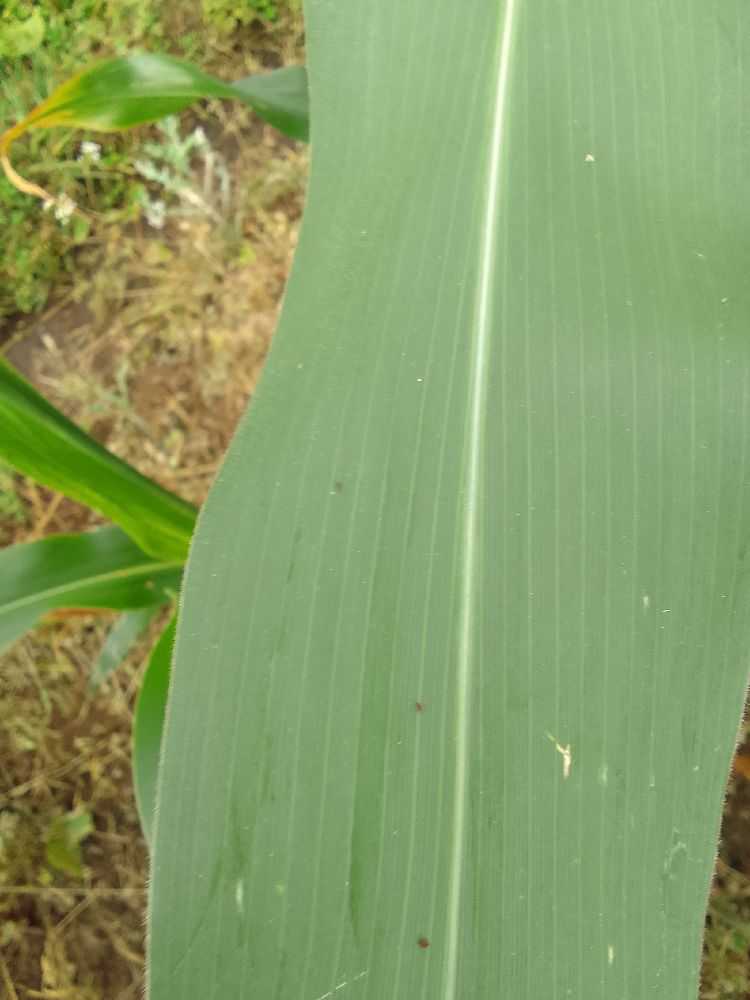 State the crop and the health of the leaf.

maize, healthy
